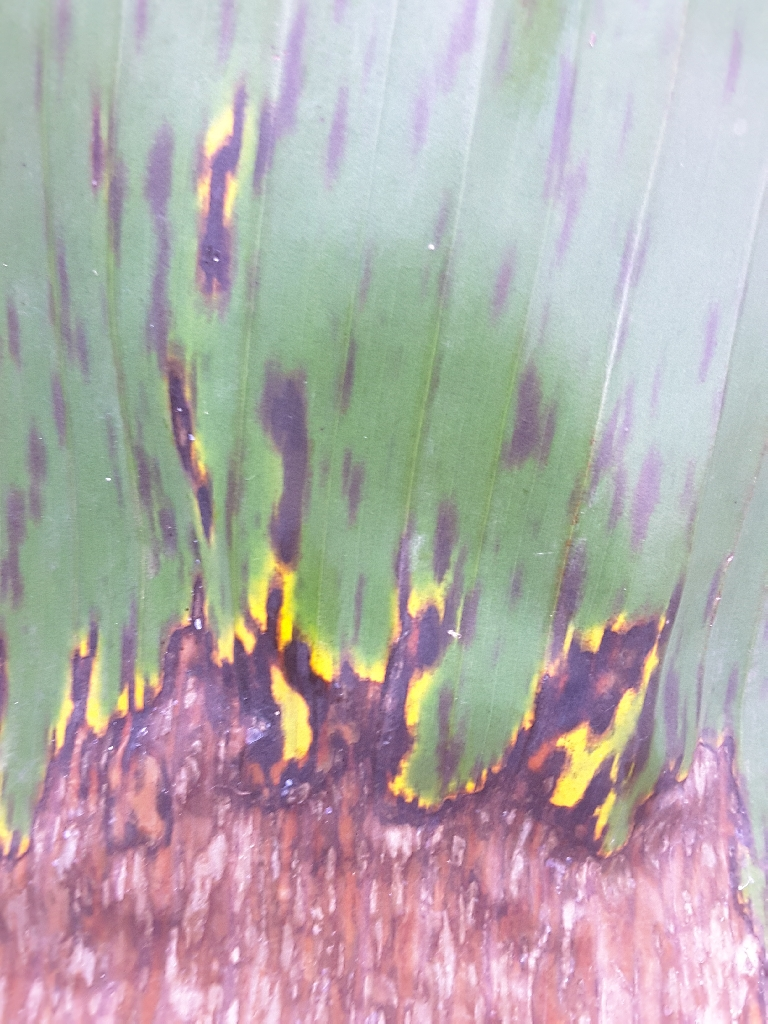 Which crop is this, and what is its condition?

banana, black sigatoka
